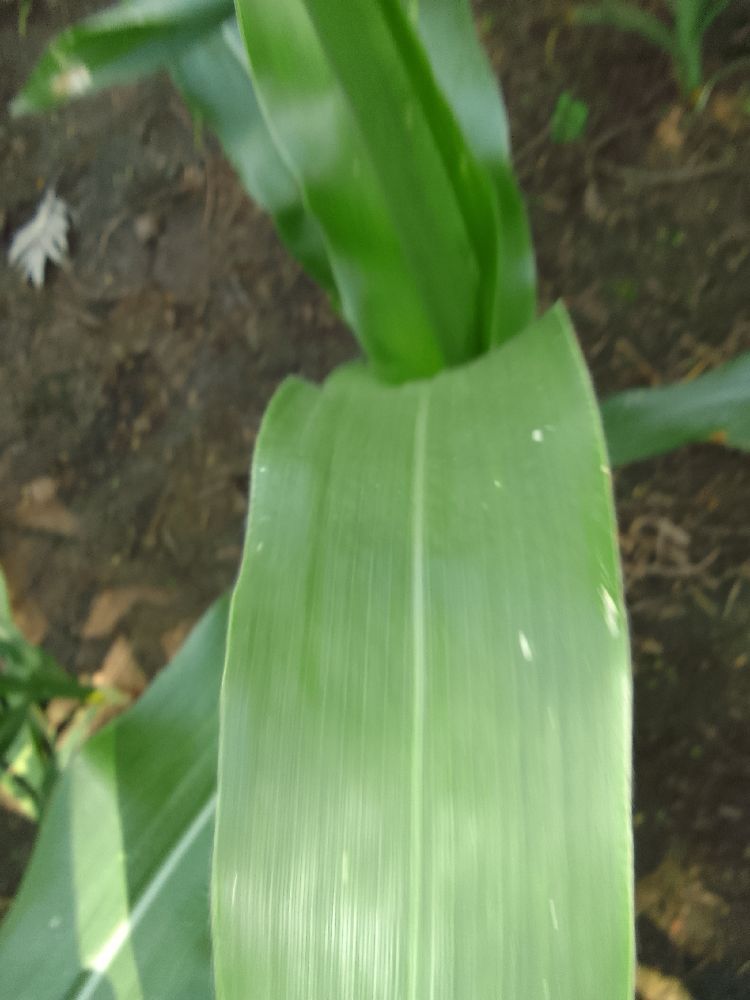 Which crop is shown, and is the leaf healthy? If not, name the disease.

maize, healthy
